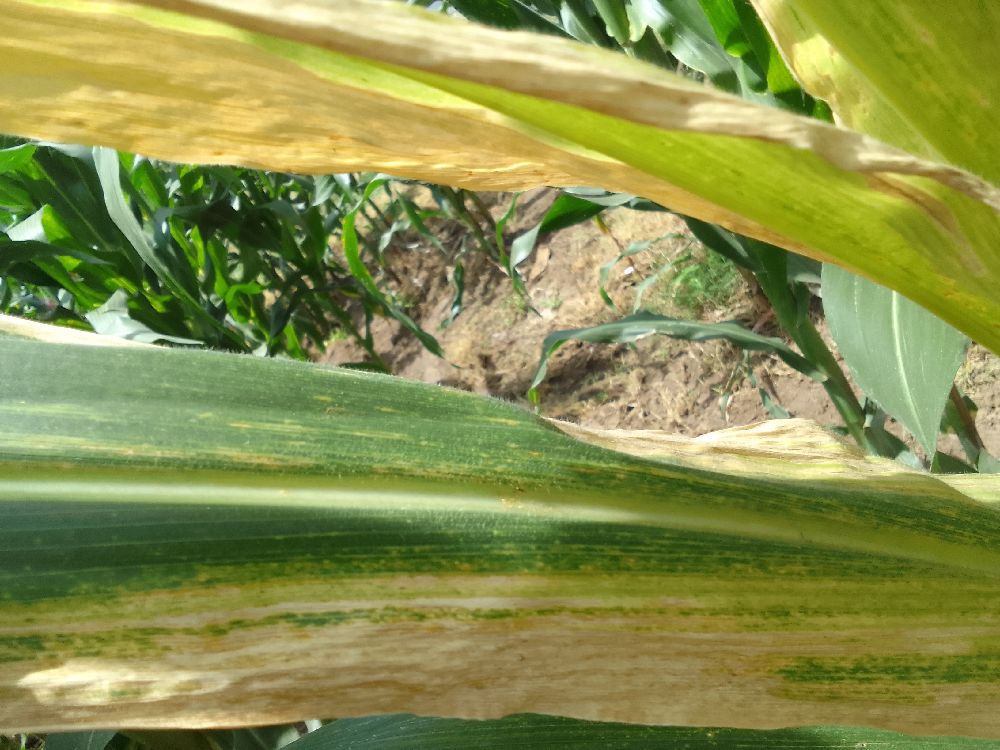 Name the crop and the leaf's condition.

maize, maize lethal necrosis
